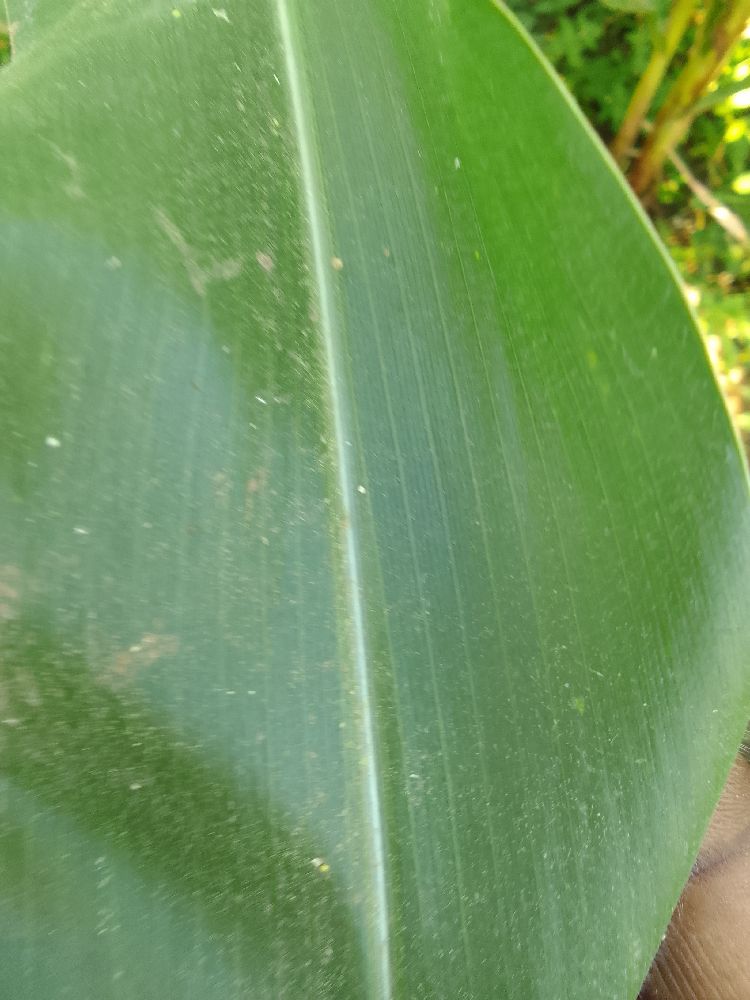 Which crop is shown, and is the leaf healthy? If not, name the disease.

maize, healthy
